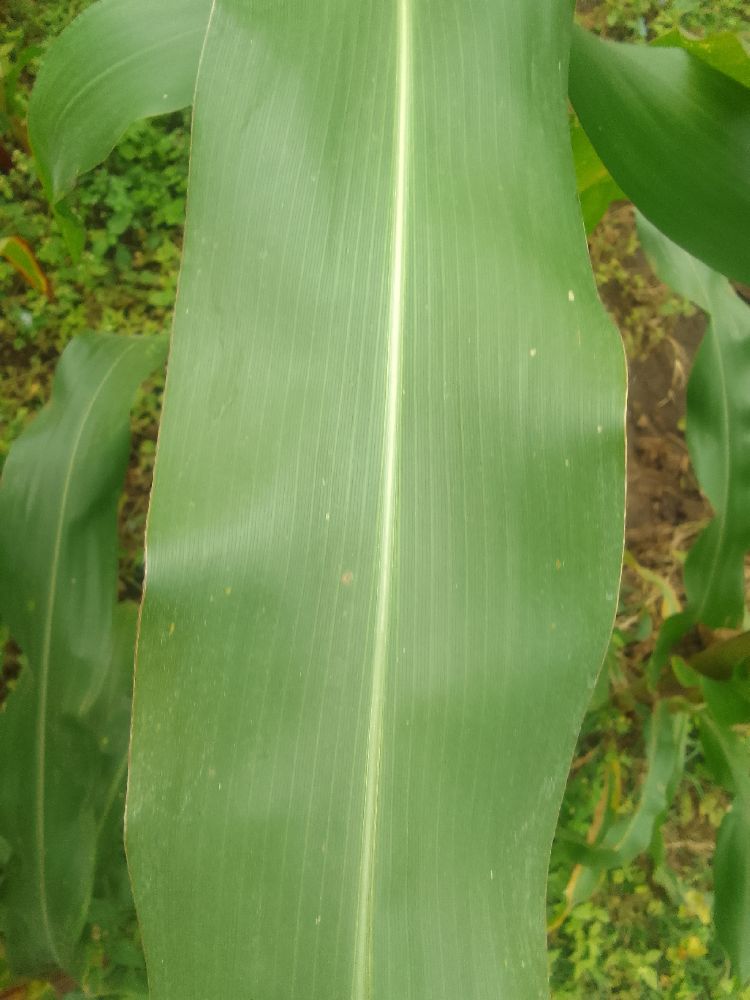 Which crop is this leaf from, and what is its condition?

maize, healthy
